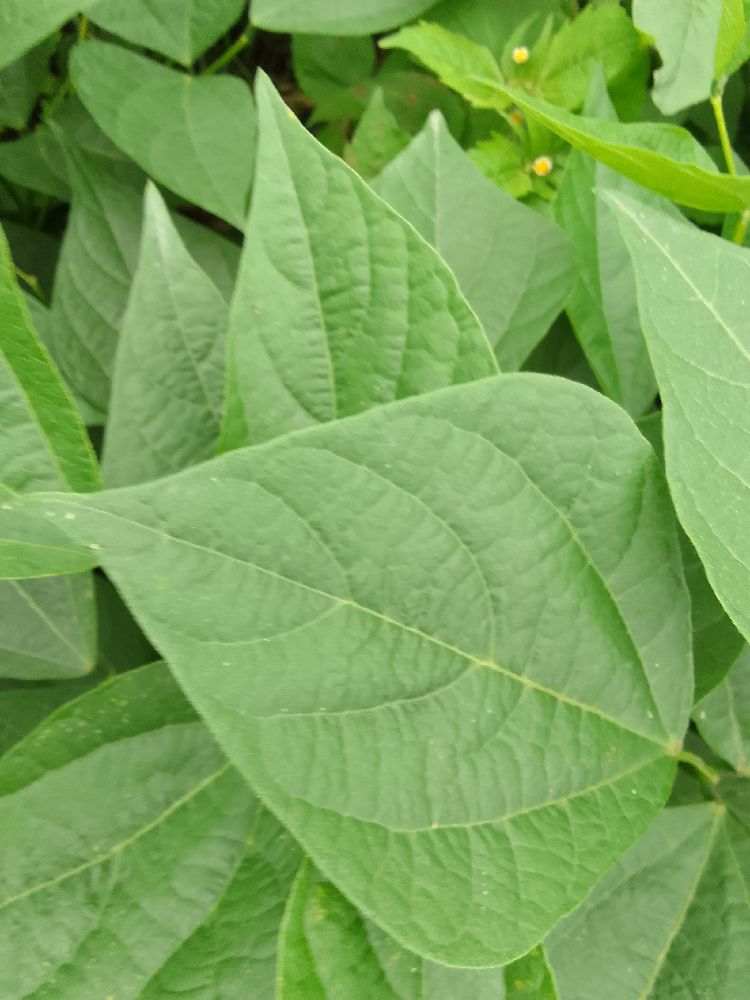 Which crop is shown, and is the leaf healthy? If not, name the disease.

common bean, healthy
